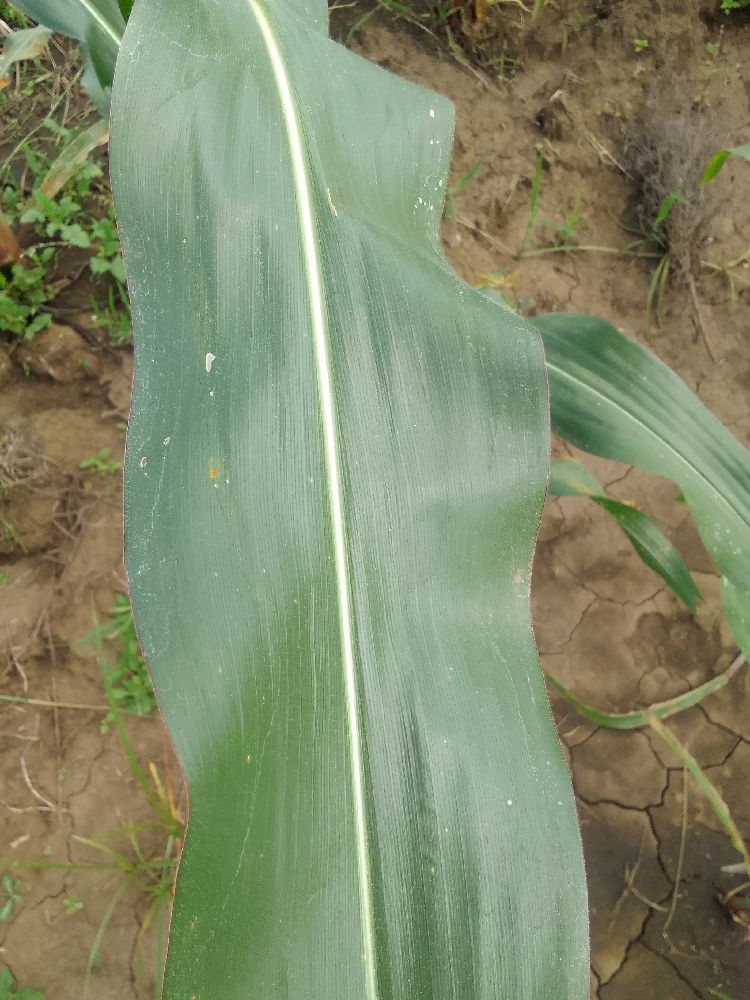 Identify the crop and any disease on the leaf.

maize, healthy
